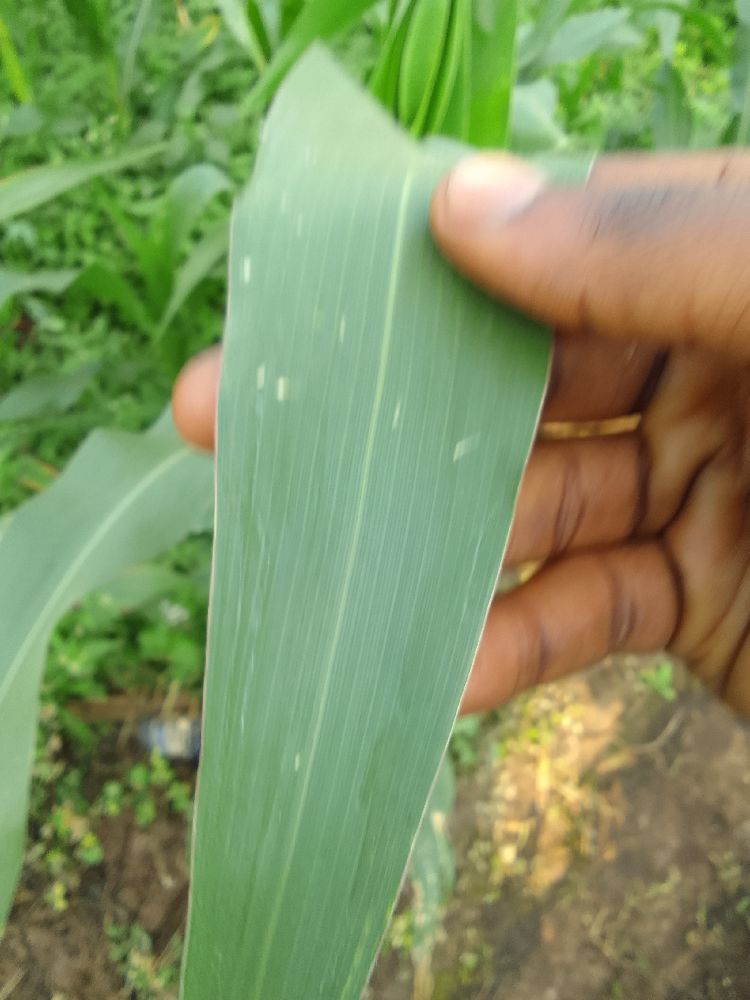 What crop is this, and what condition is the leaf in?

maize, healthy
